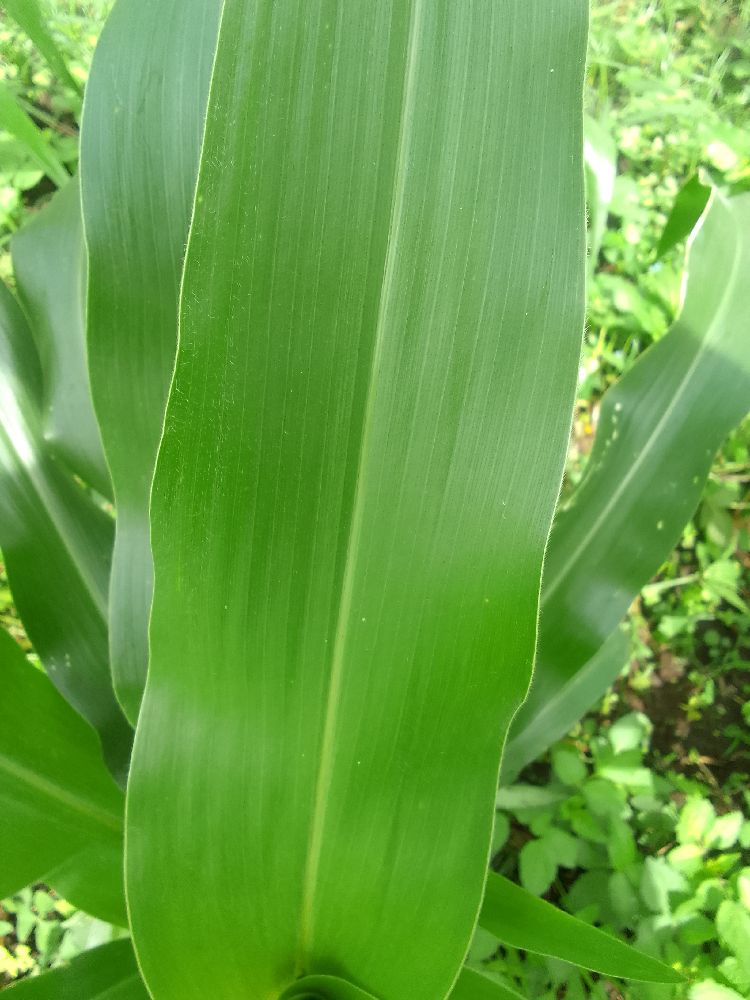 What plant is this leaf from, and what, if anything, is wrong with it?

maize, healthy
